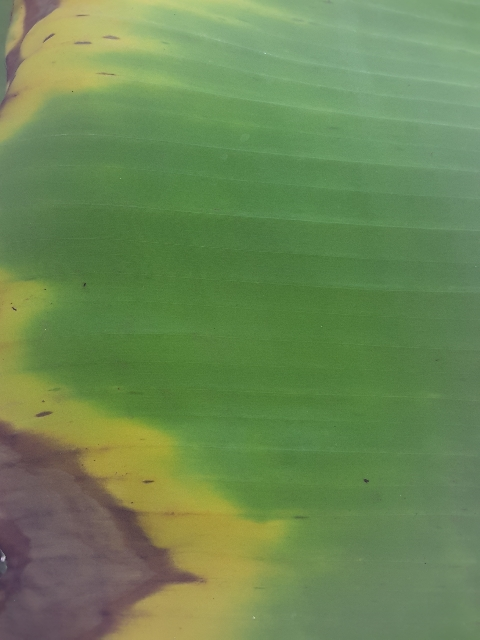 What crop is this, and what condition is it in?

banana, fusarium wilt race 1
